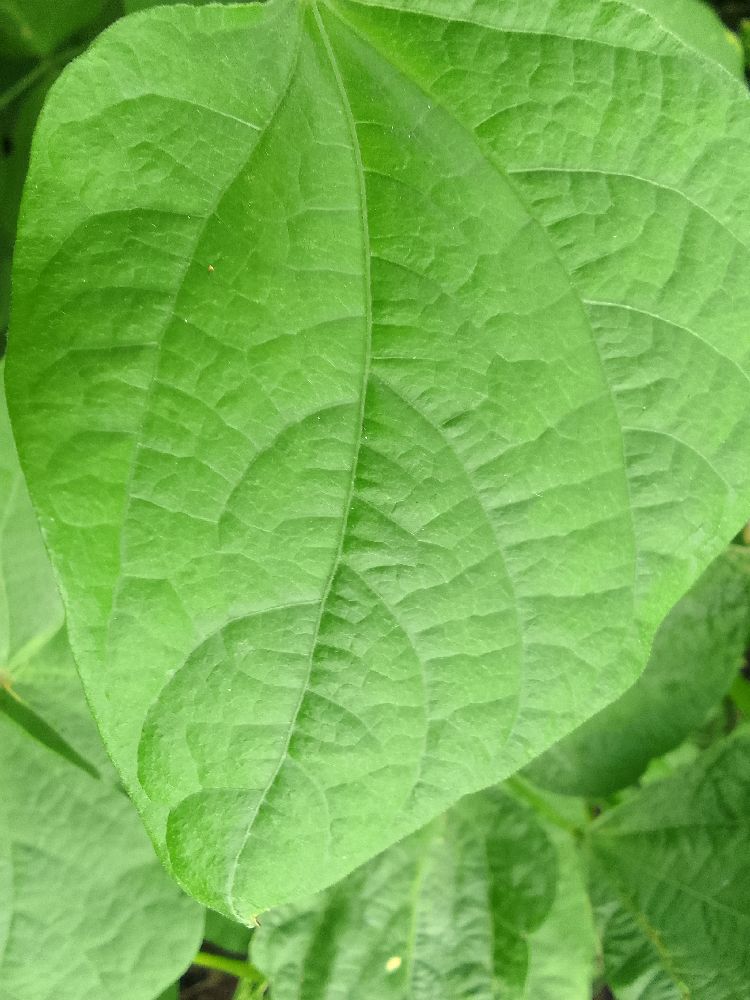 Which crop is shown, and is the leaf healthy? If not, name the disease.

common bean, healthy
